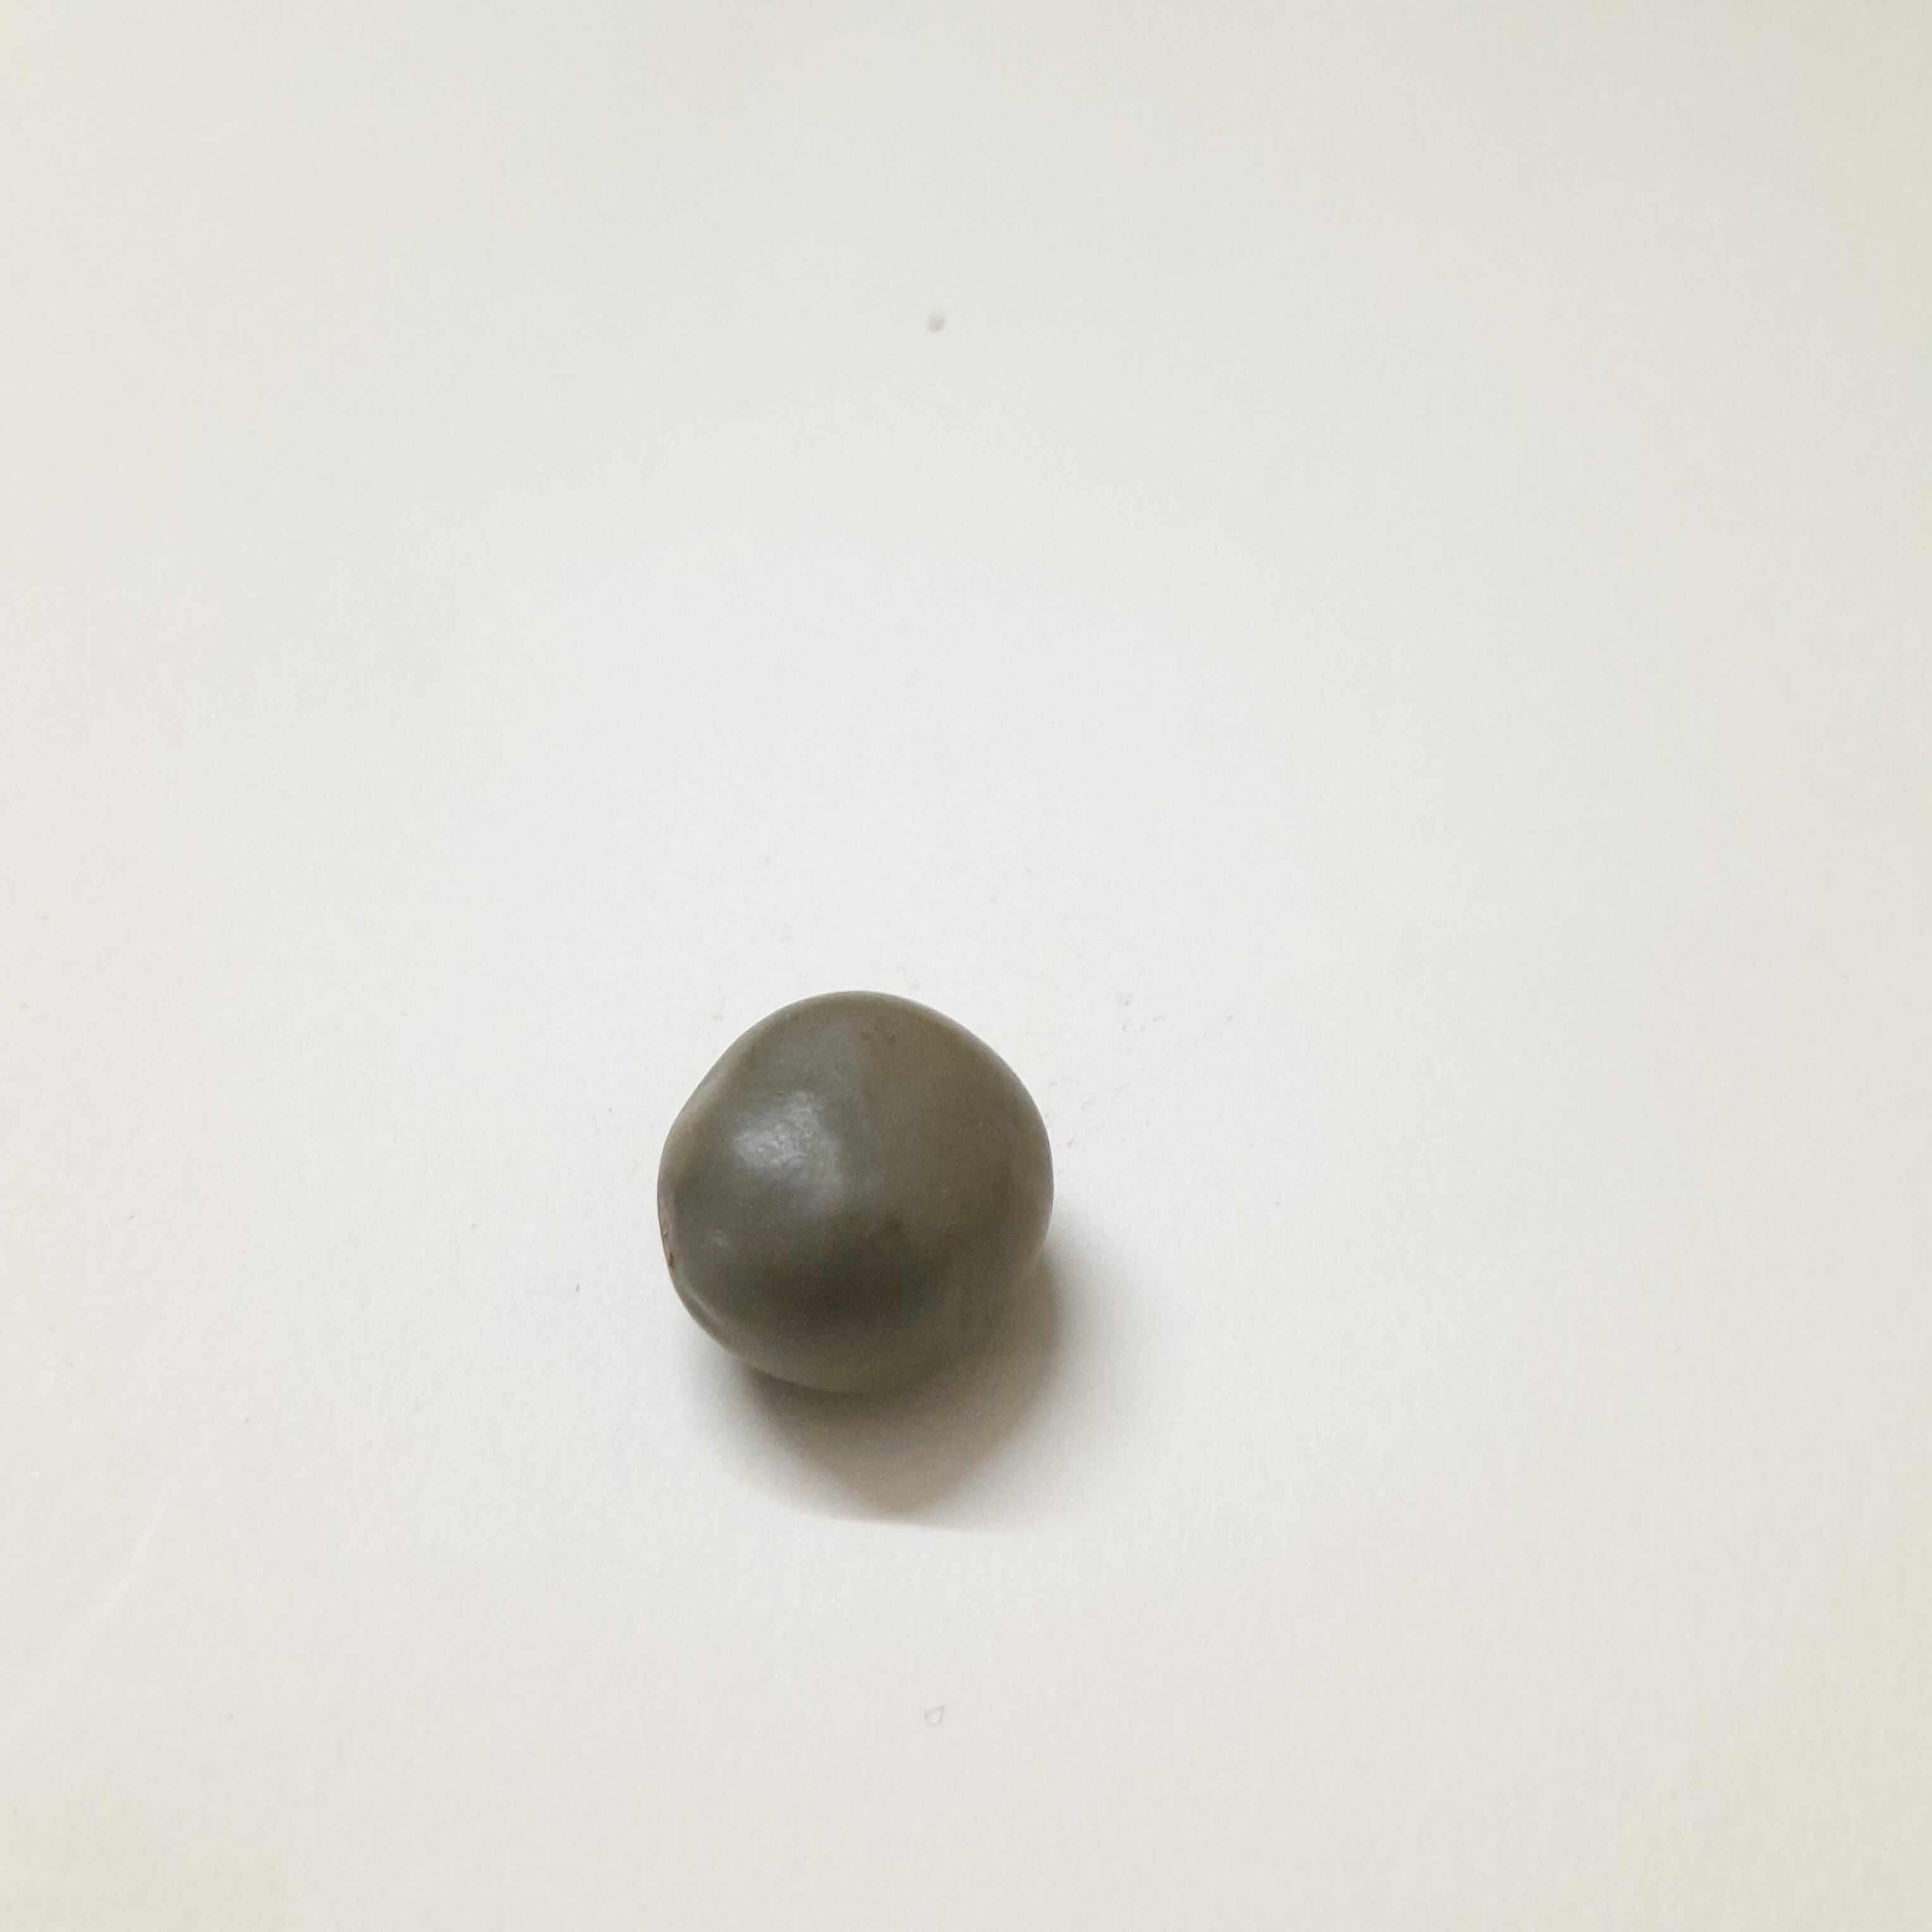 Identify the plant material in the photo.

sagargota
